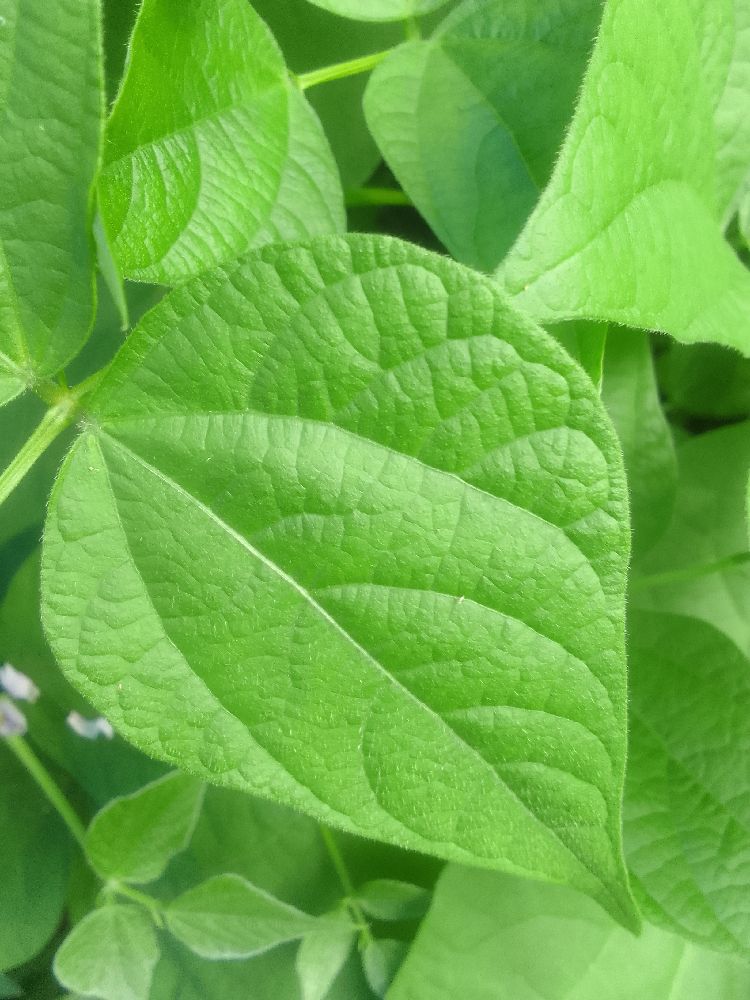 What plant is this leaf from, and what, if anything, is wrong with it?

common bean, healthy
